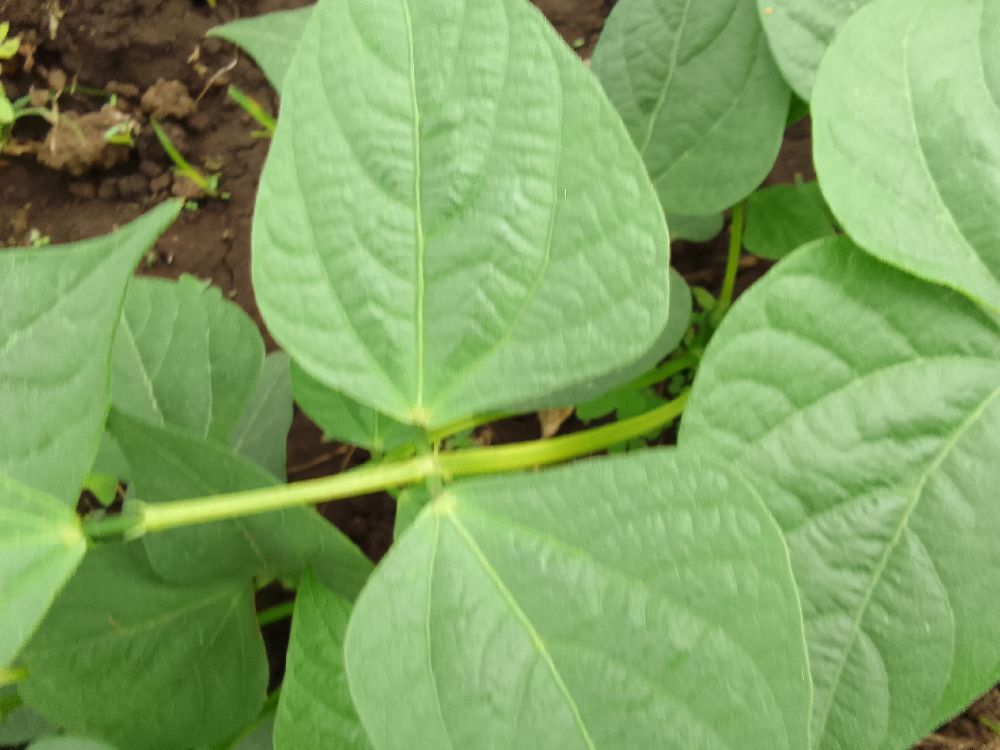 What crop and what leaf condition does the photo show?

common bean, healthy
